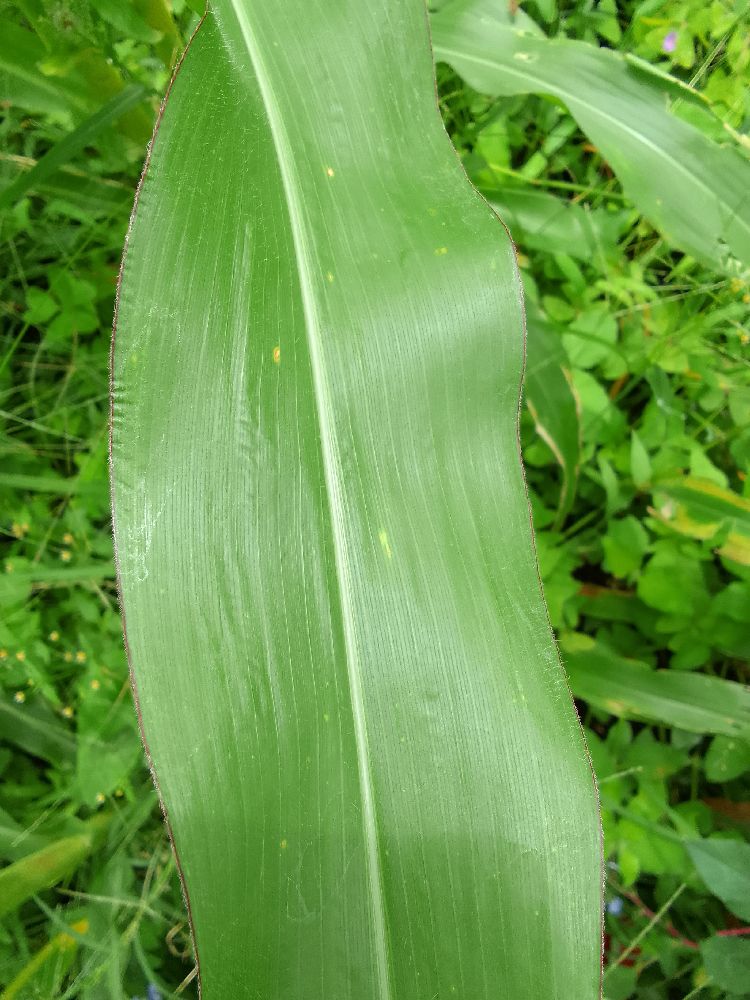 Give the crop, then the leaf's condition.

maize, healthy
